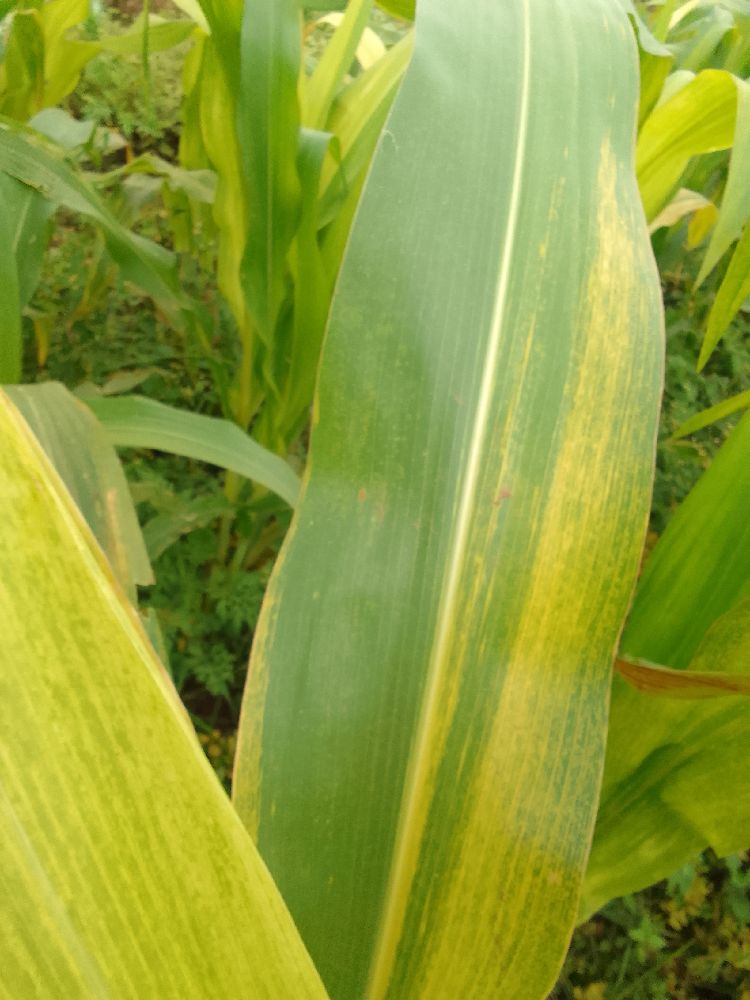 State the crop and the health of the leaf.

maize, maize lethal necrosis
